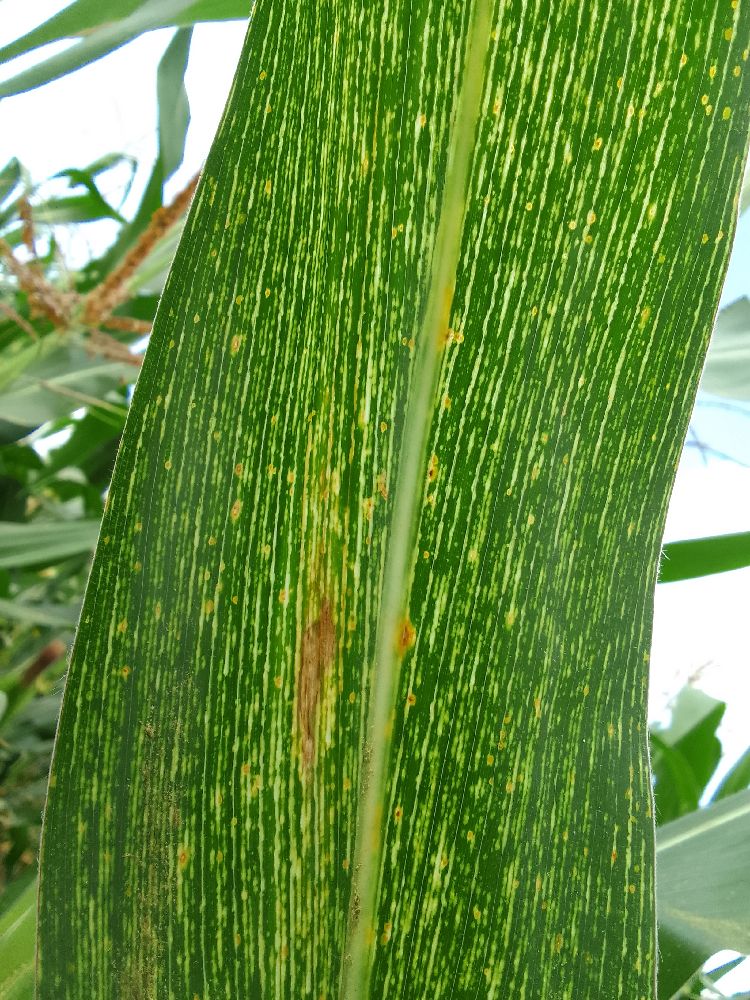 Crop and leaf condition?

maize, maize streak virus
